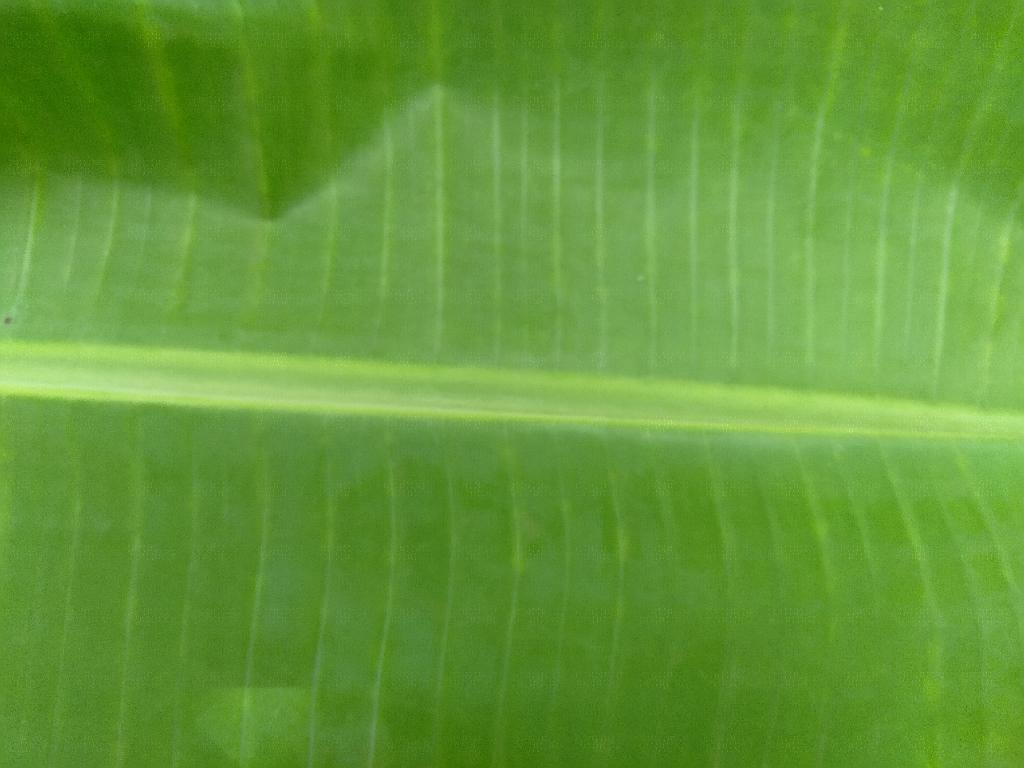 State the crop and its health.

banana, healthy
